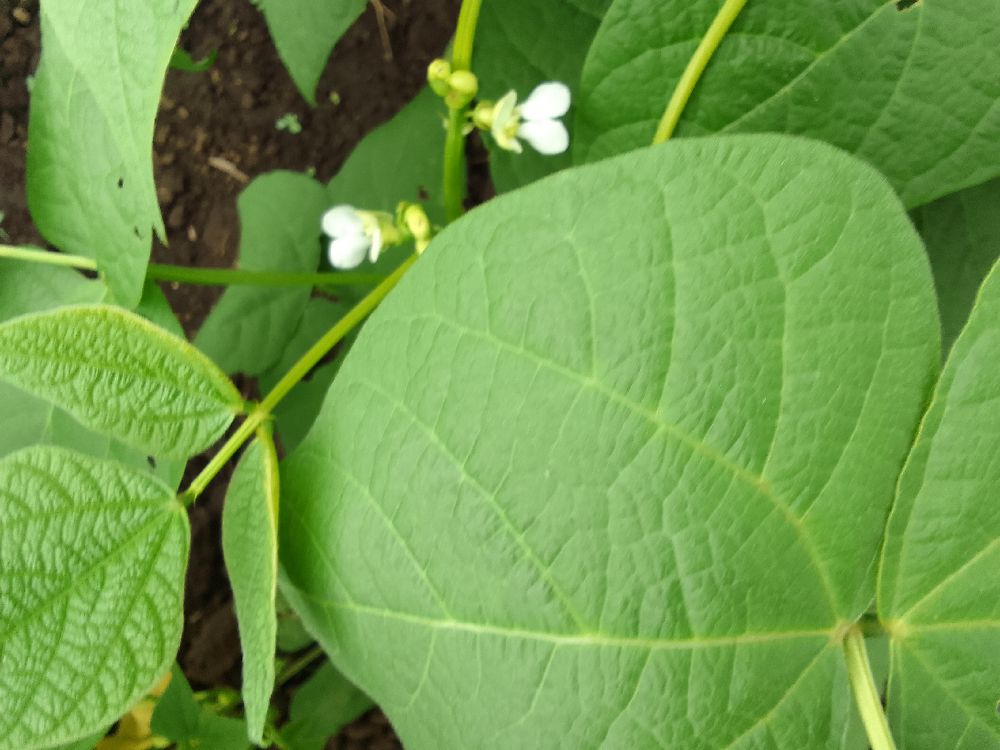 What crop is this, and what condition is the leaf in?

common bean, healthy
